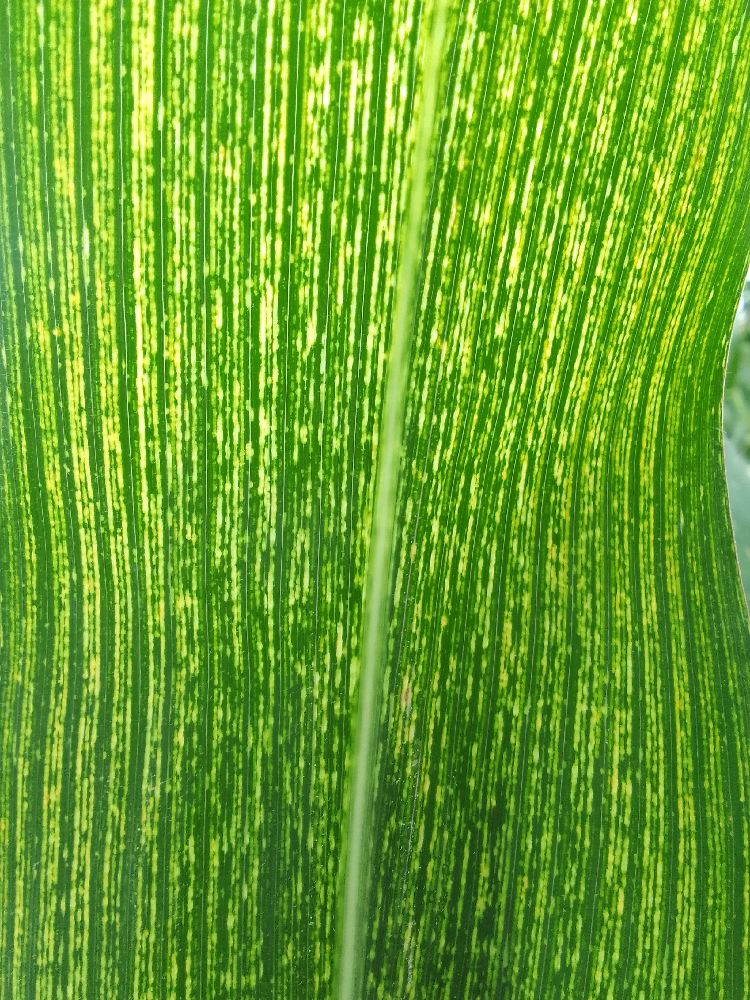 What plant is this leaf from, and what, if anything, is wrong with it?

maize, maize streak virus
